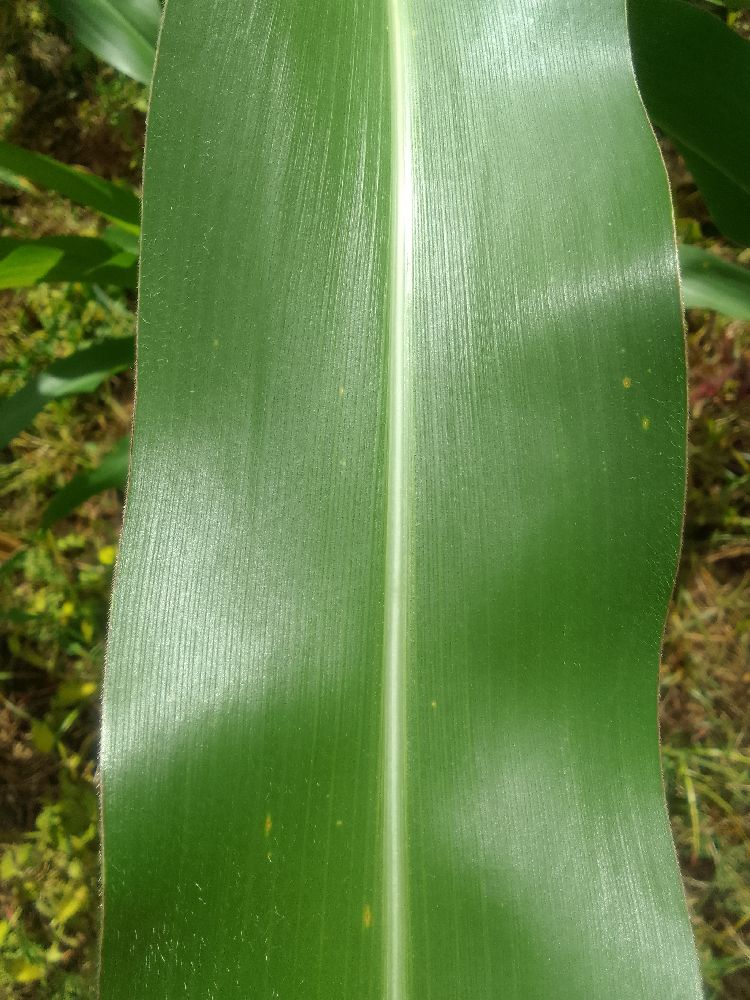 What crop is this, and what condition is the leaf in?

maize, healthy
